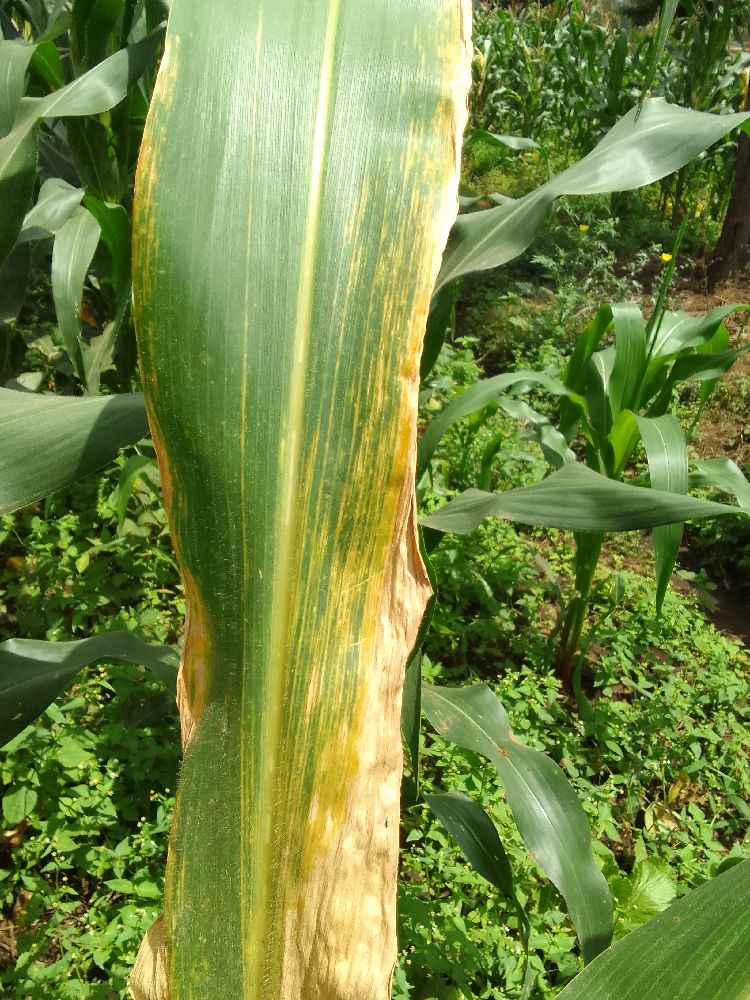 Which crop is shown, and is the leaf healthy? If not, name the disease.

maize, maize lethal necrosis
